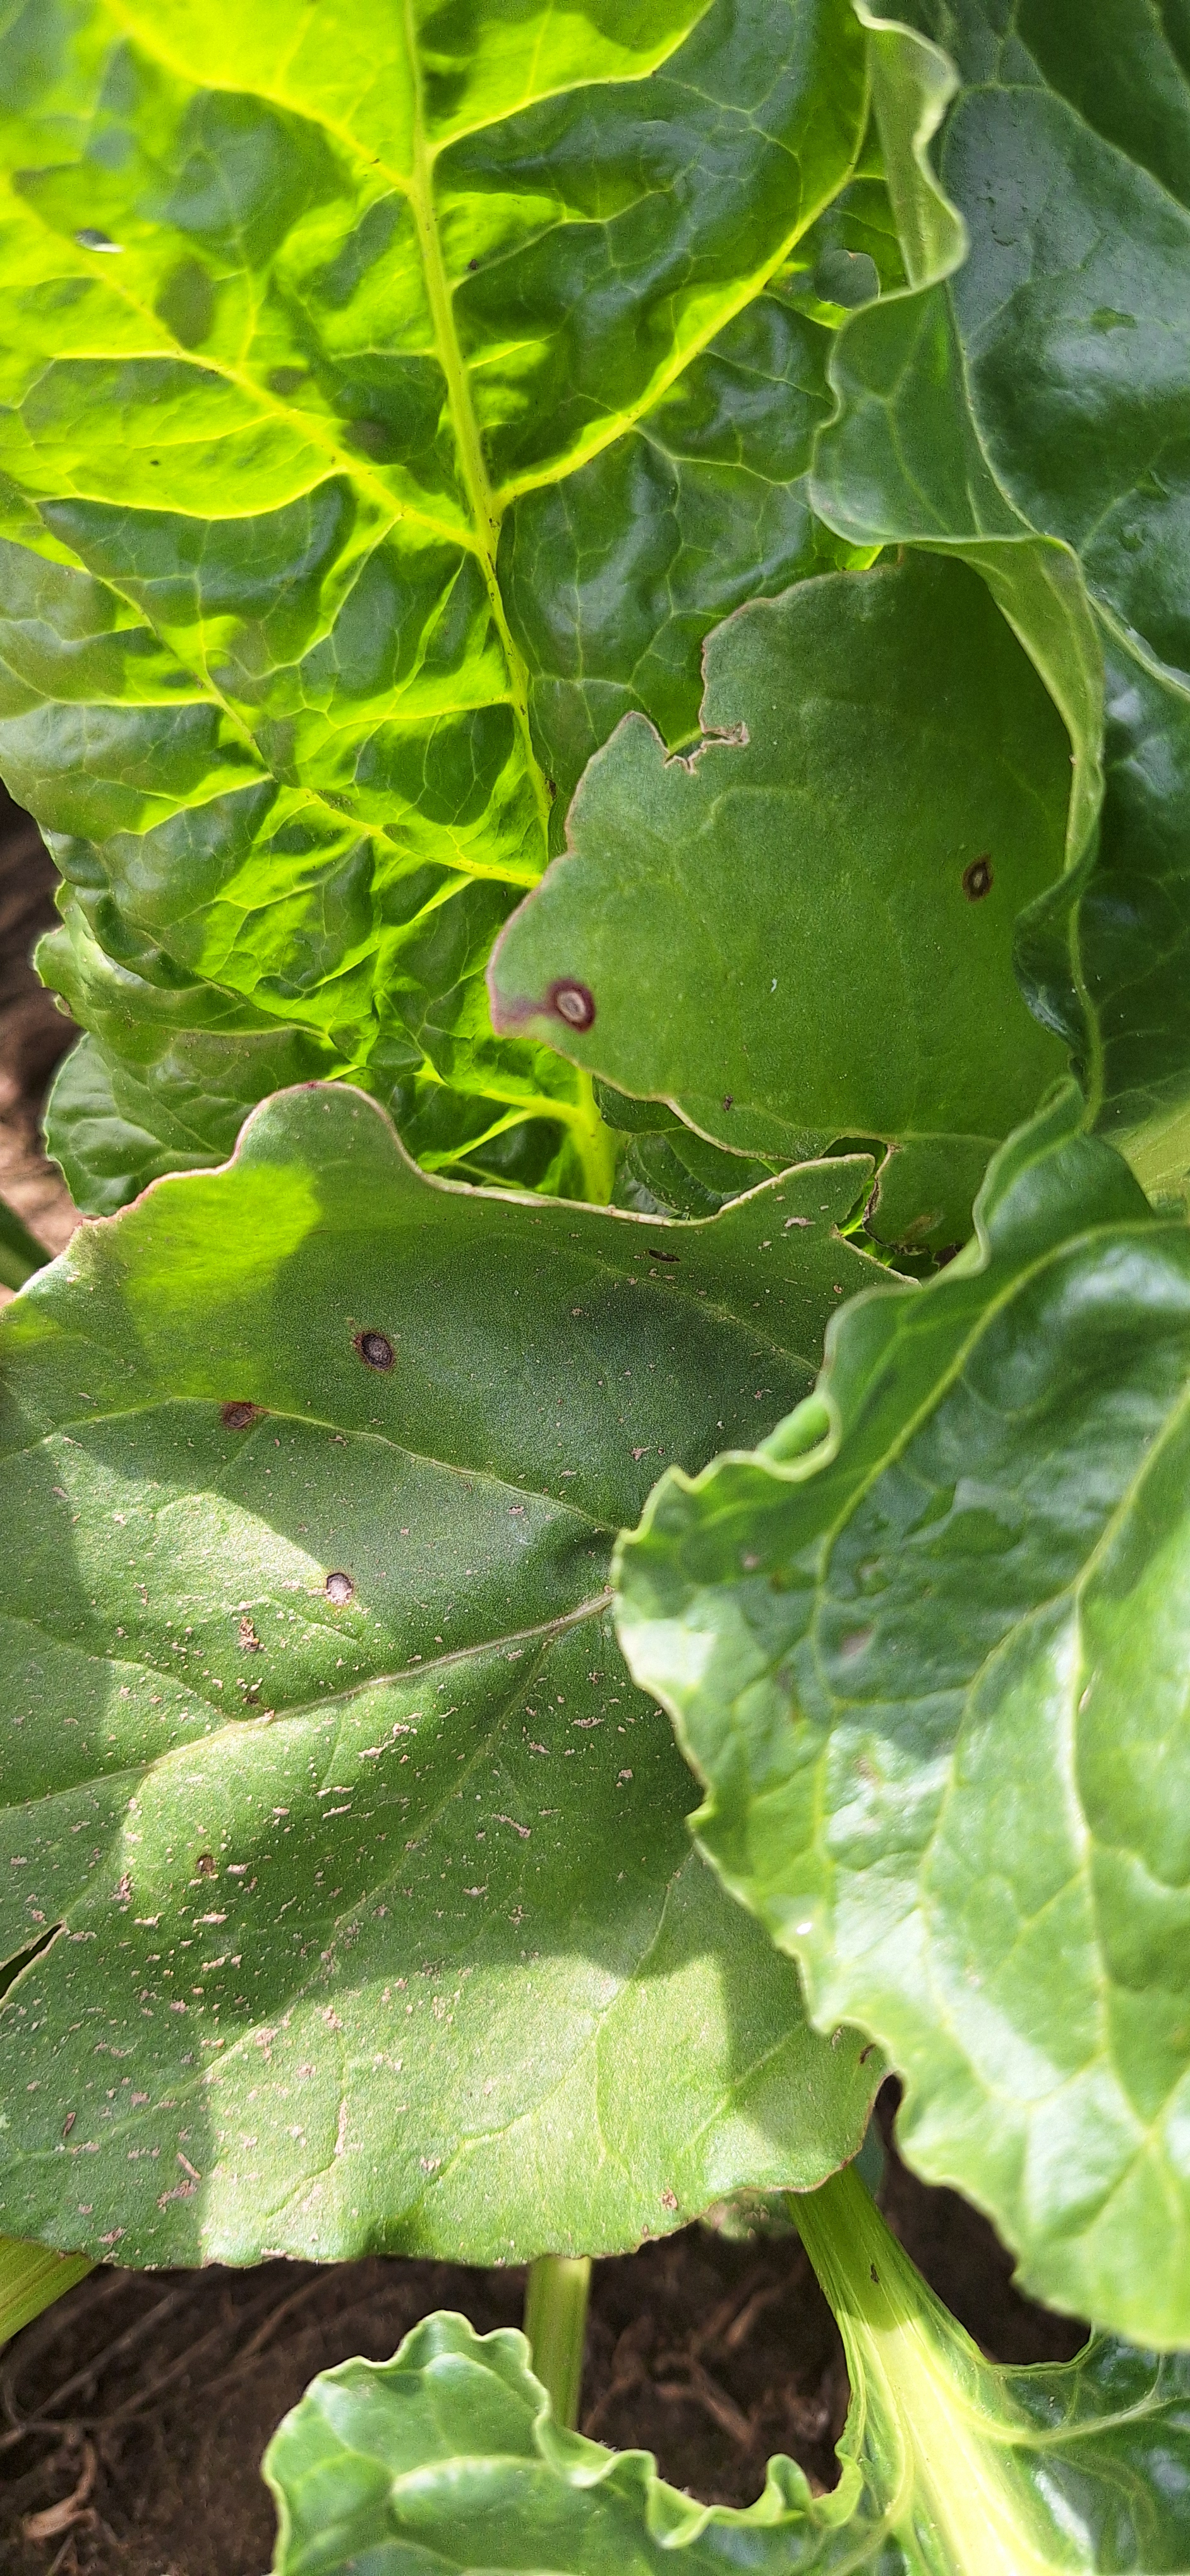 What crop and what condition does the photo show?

beet, cercospora
